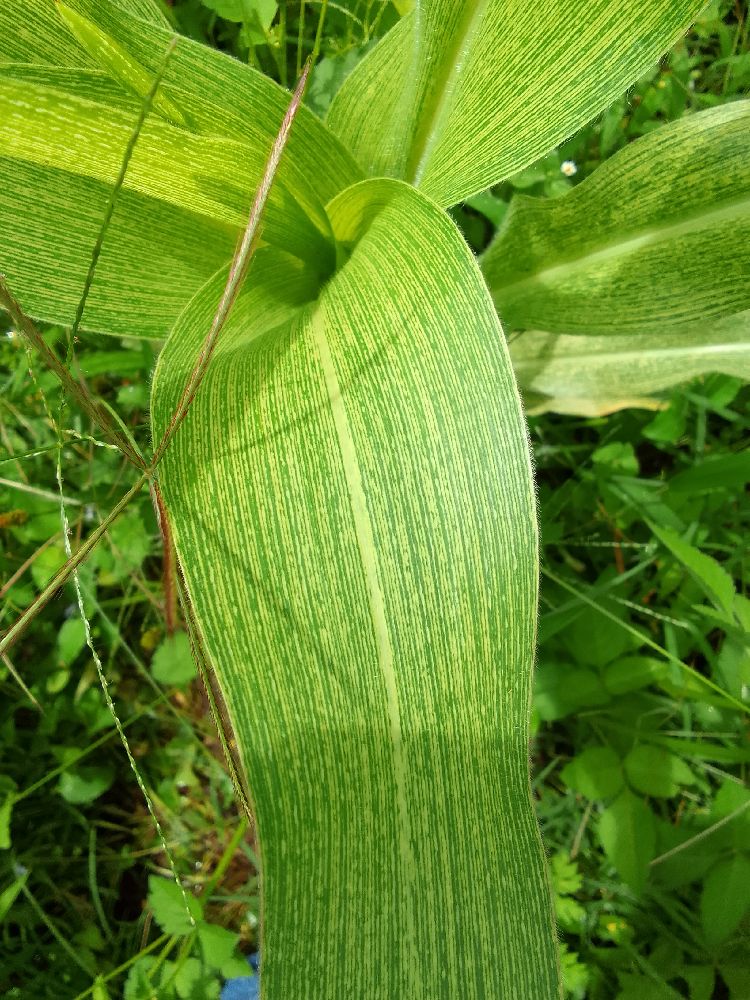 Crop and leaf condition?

maize, maize streak virus
